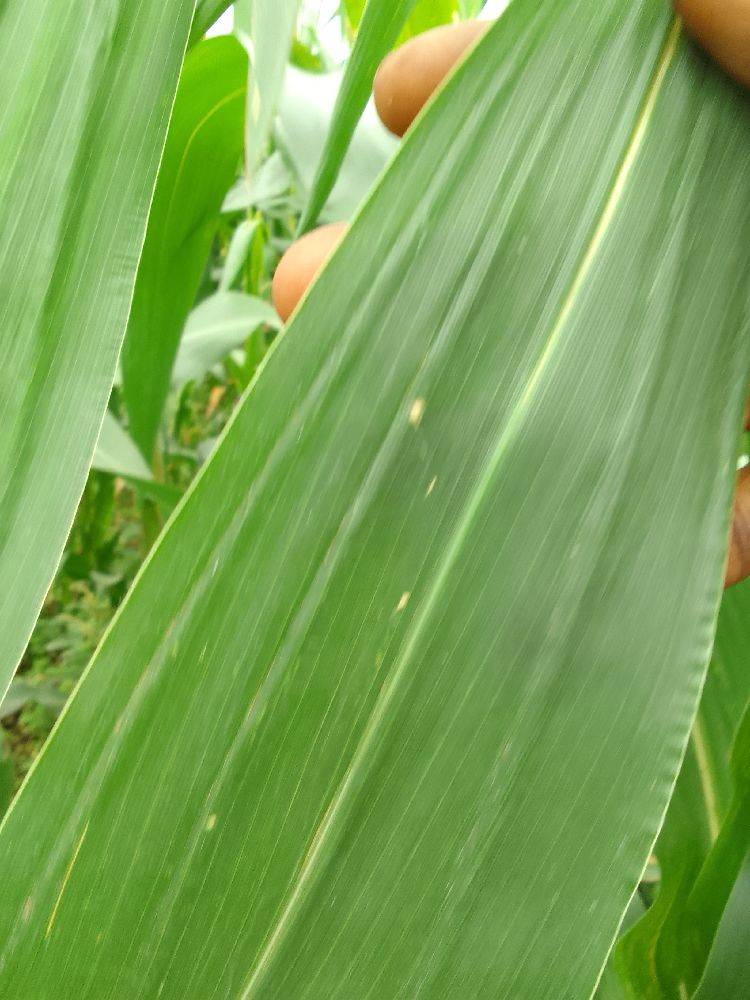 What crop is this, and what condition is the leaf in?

maize, healthy
